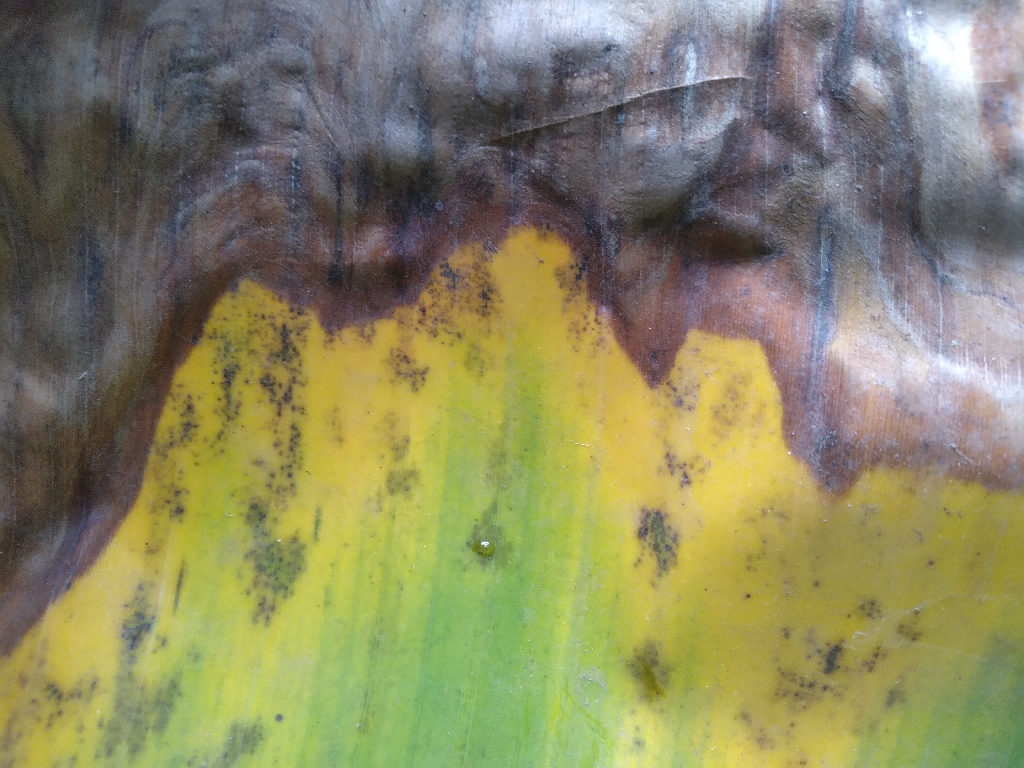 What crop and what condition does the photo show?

banana, black sigatoka
